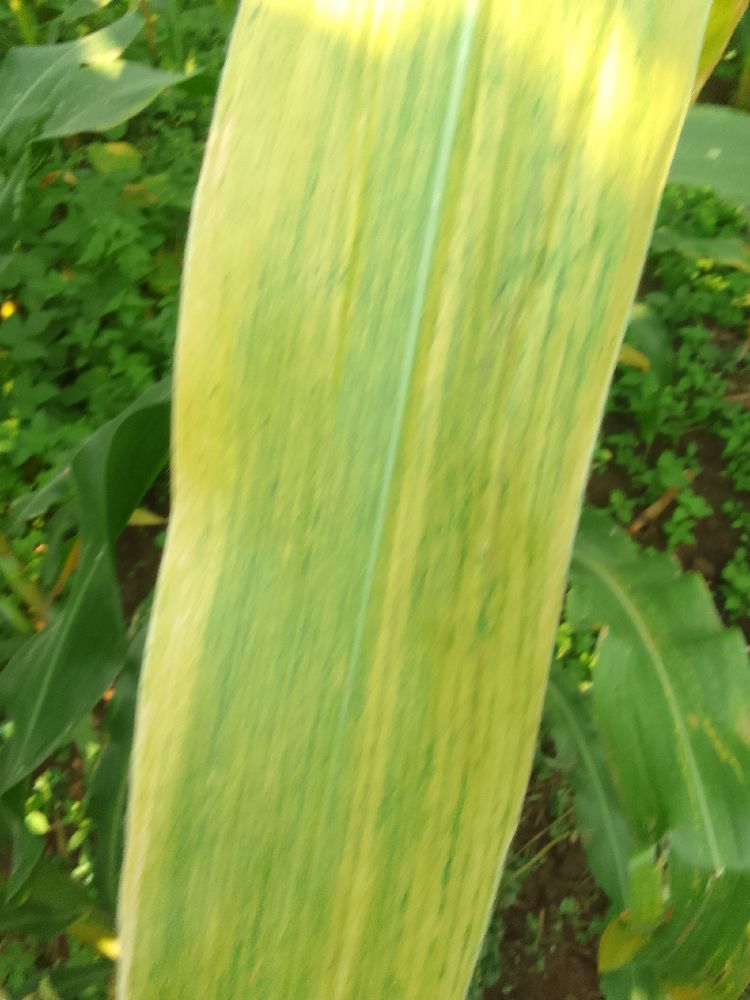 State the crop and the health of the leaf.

maize, maize lethal necrosis
